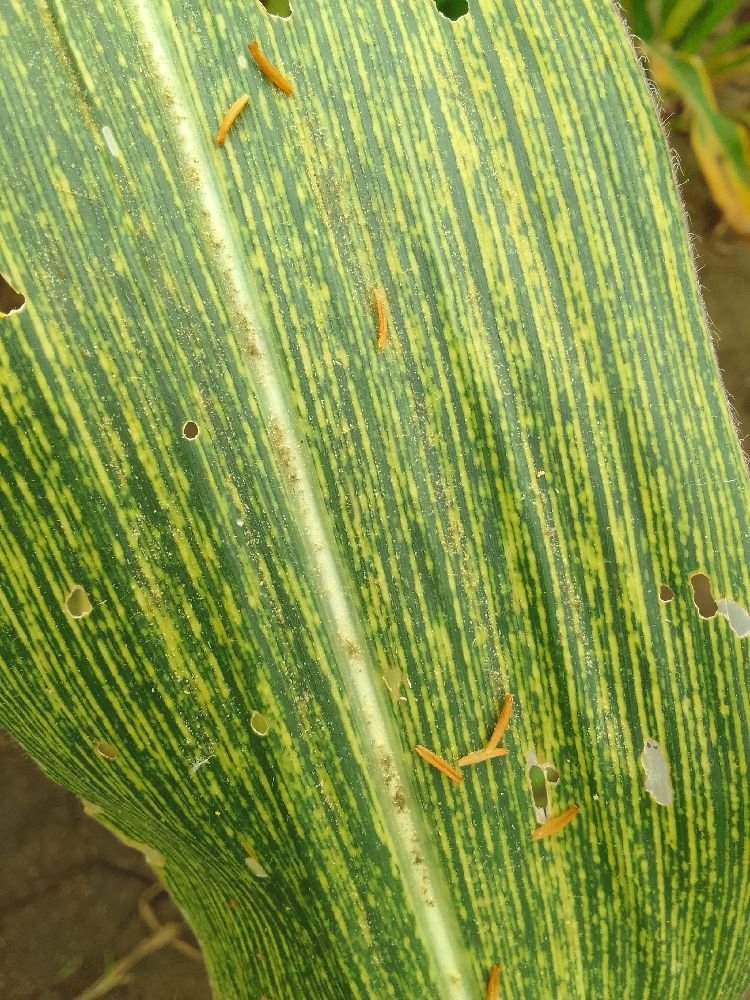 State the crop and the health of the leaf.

maize, maize streak virus
